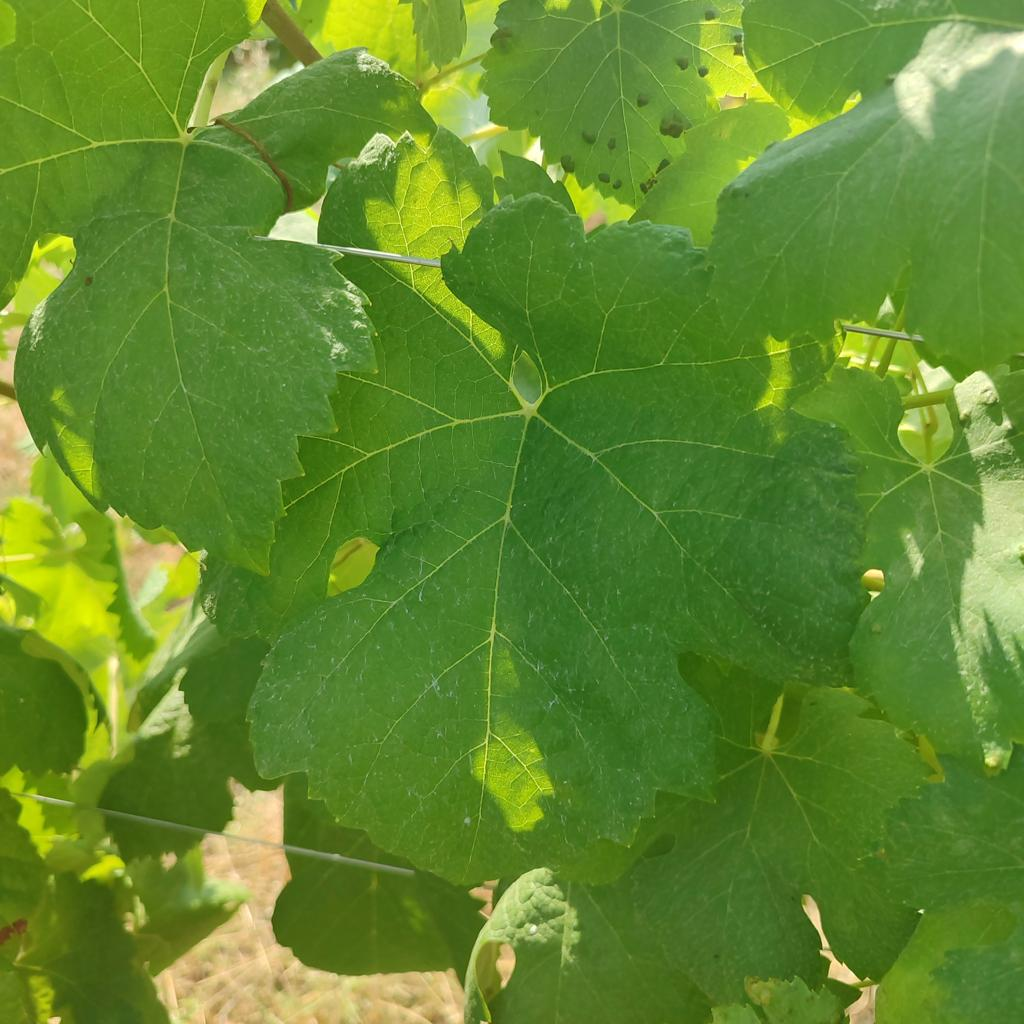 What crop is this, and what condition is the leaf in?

grapevine, healthy
